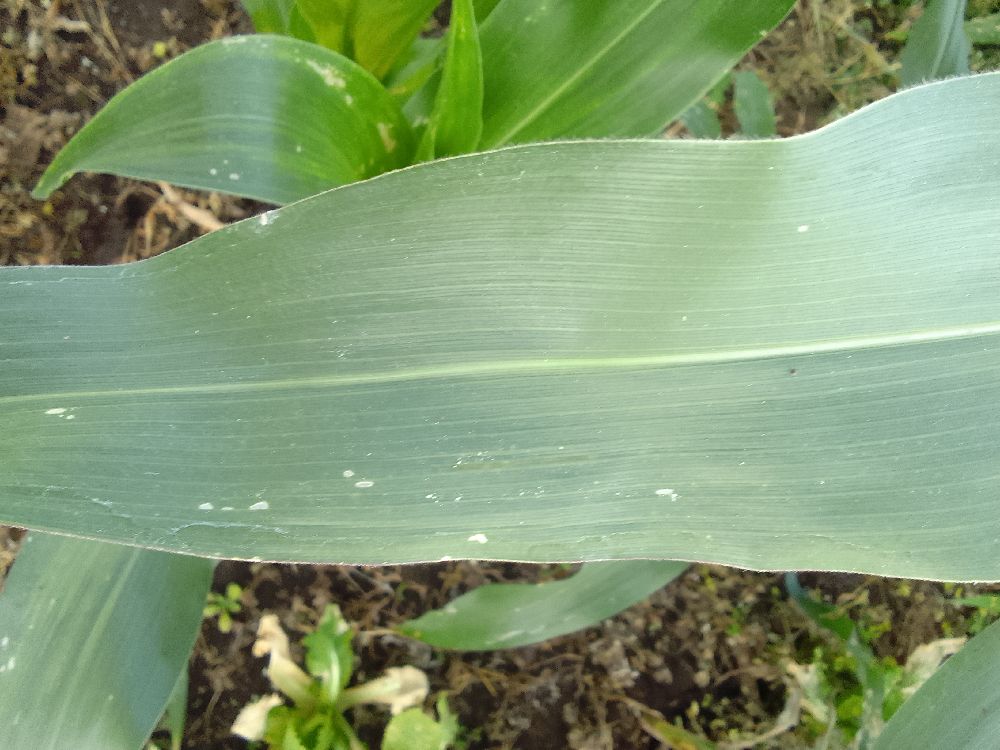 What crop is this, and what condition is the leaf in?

maize, healthy
